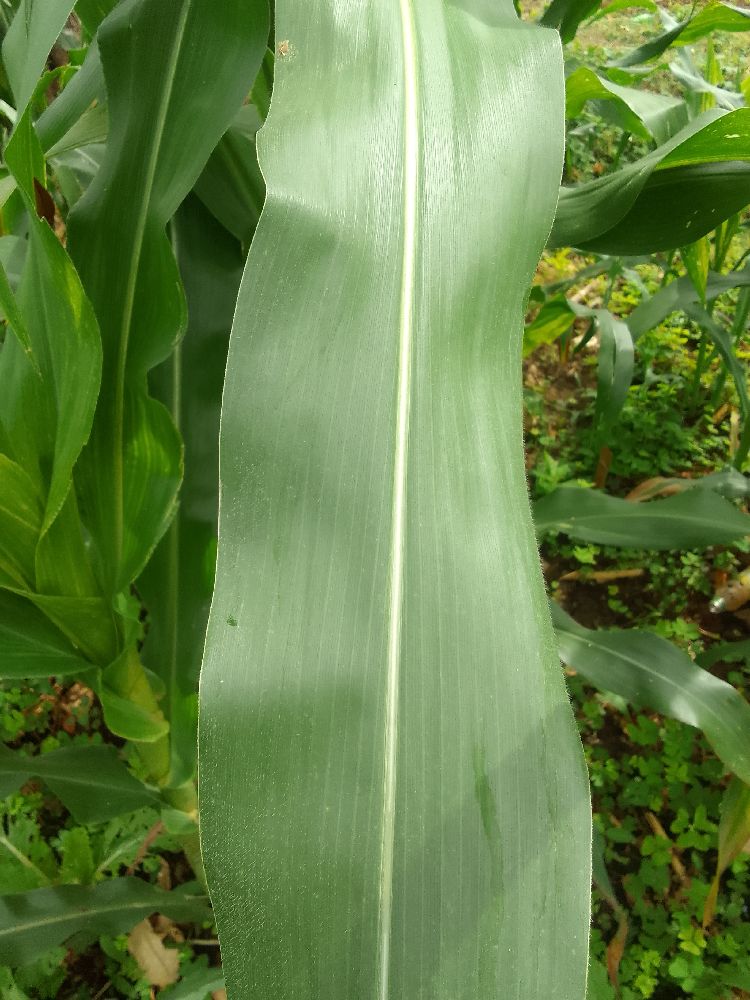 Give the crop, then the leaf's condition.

maize, healthy
